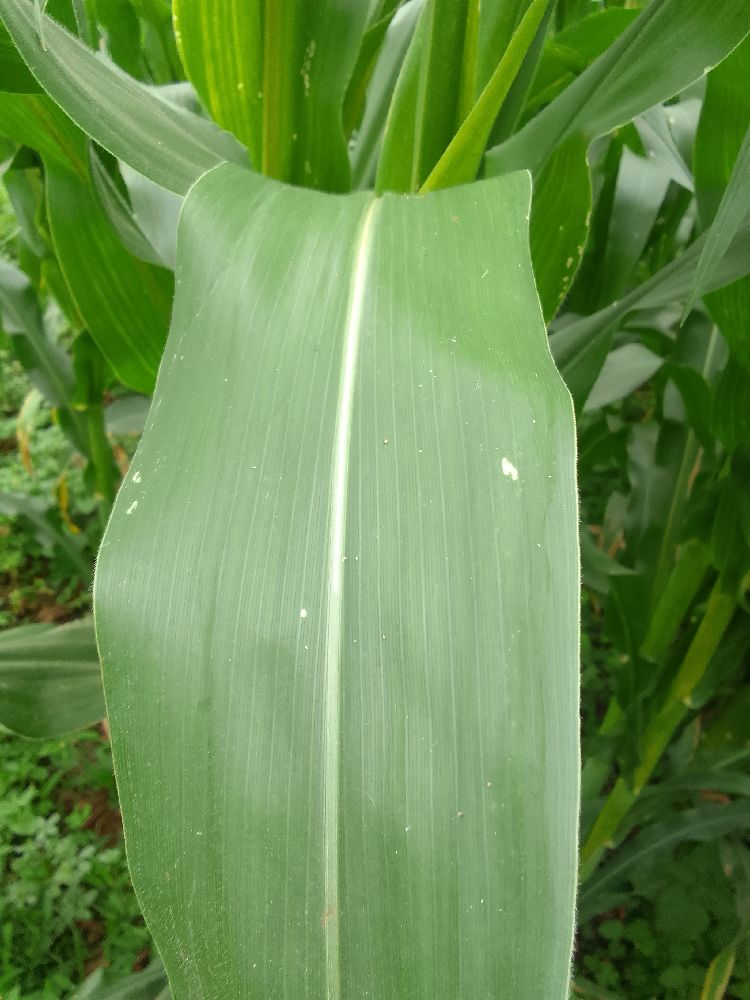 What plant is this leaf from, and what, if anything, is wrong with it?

maize, healthy
